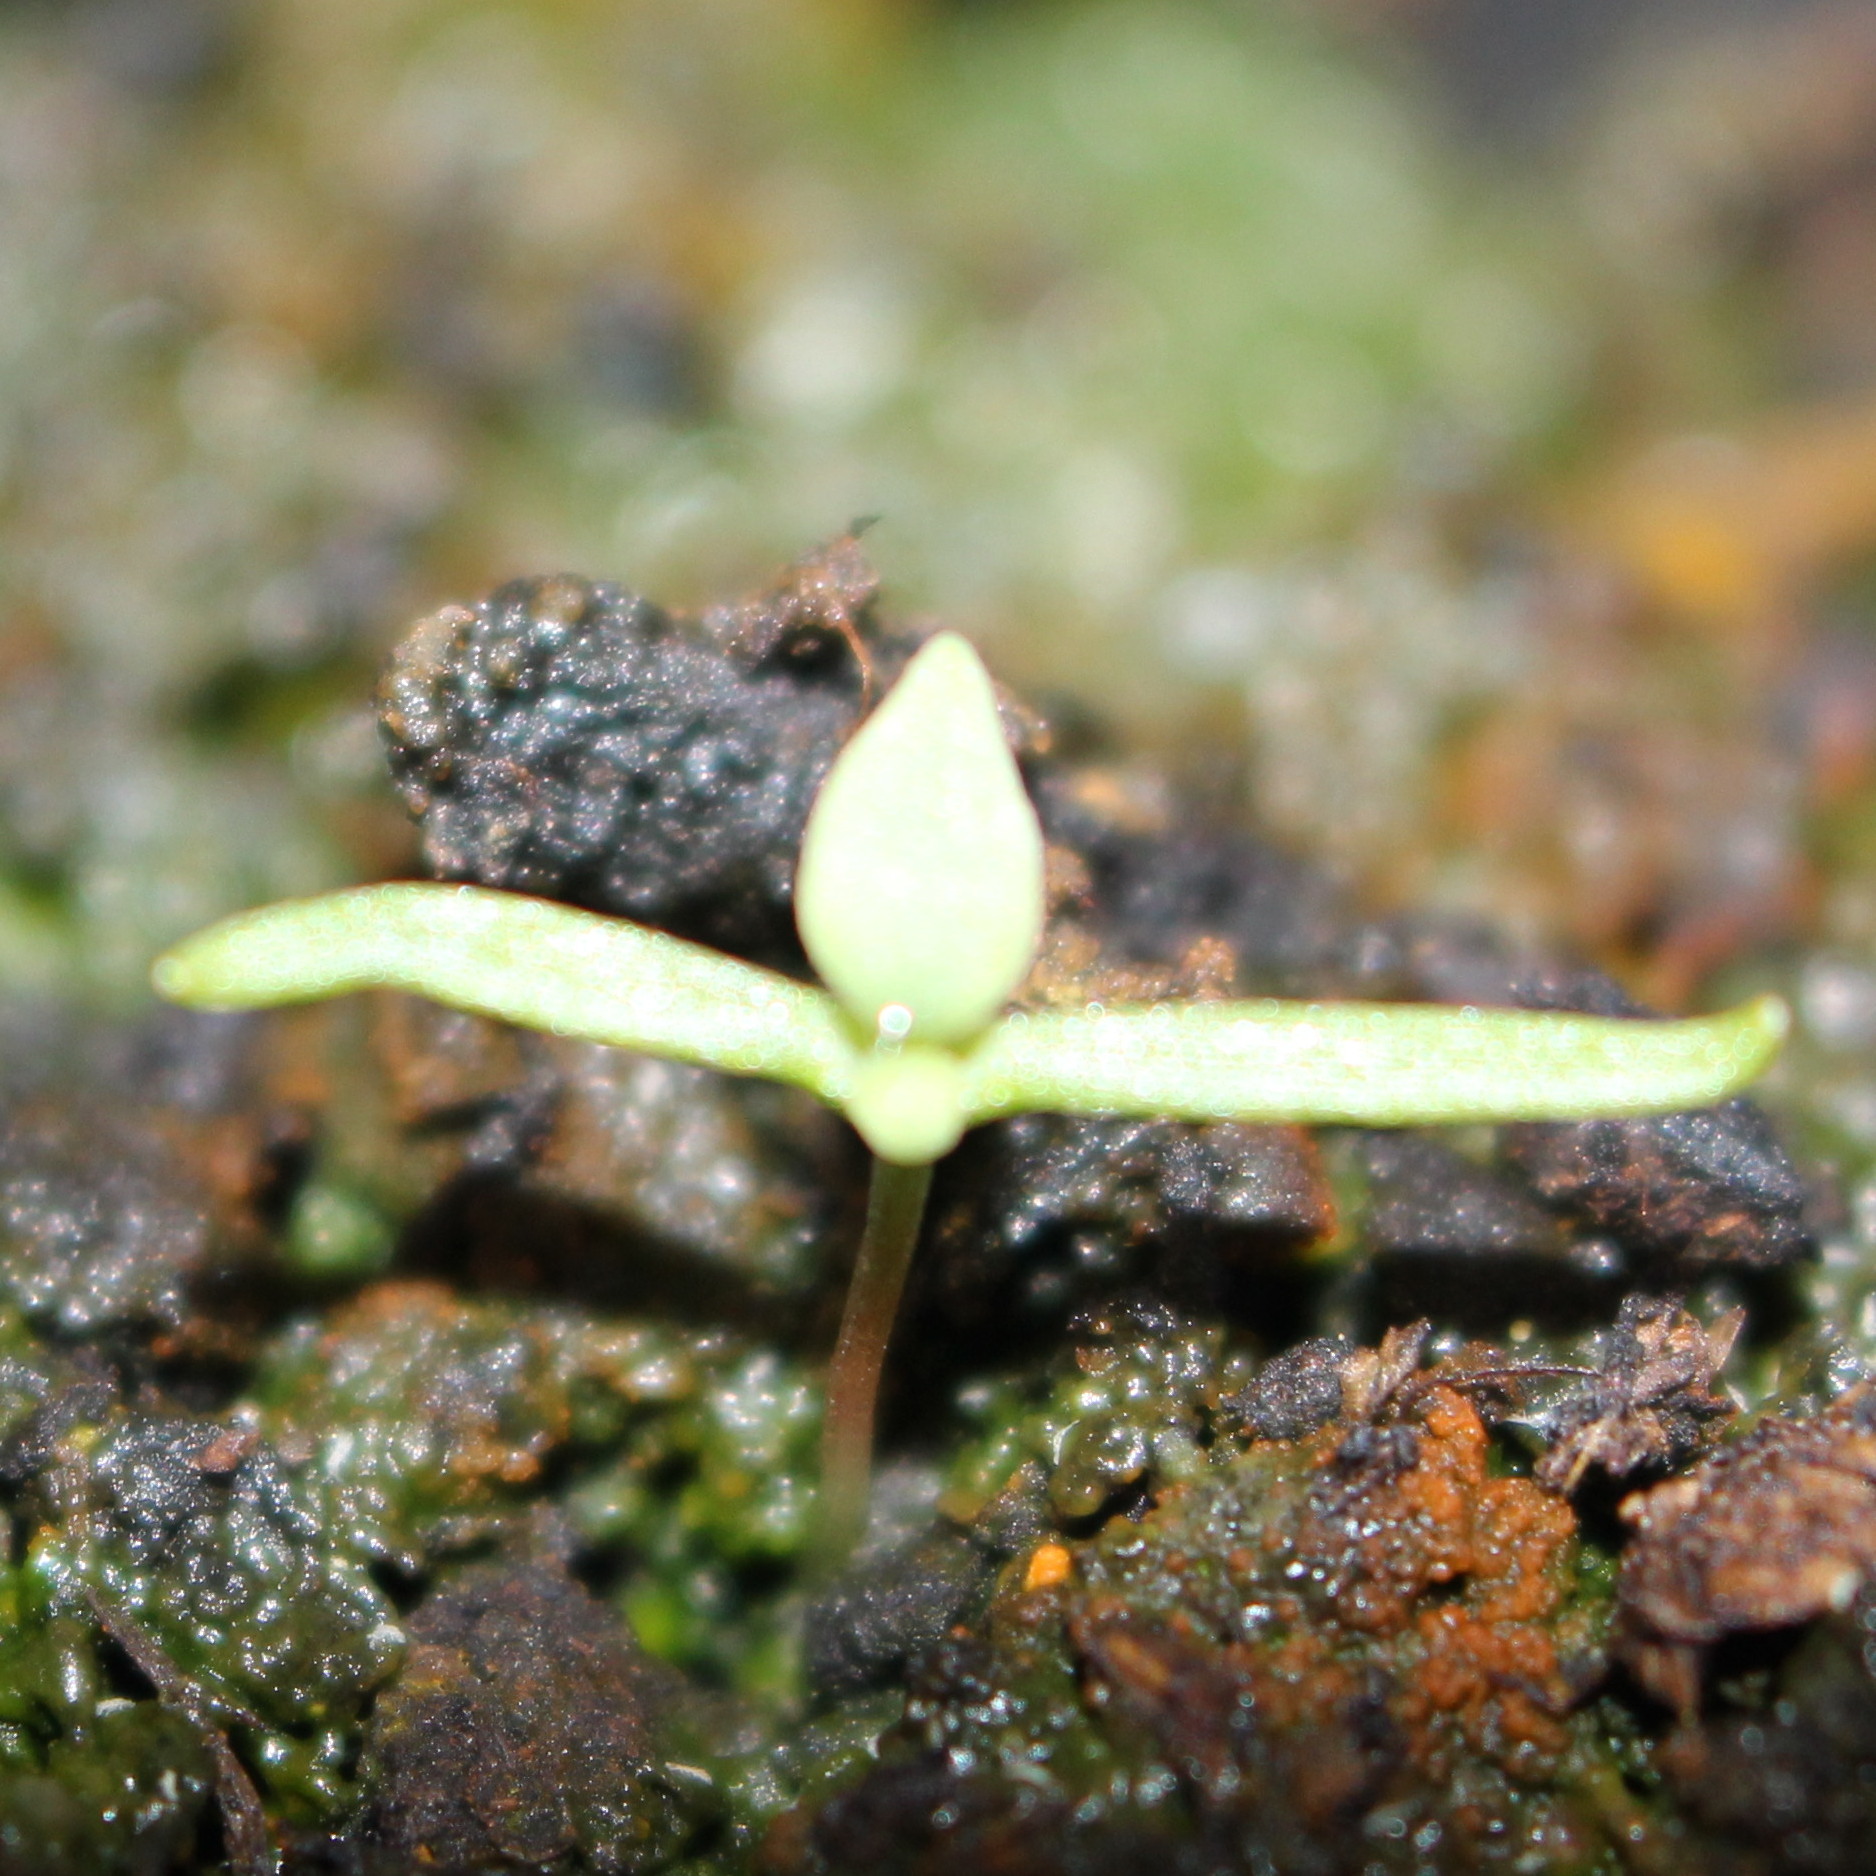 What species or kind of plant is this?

Papaver rhoeas
